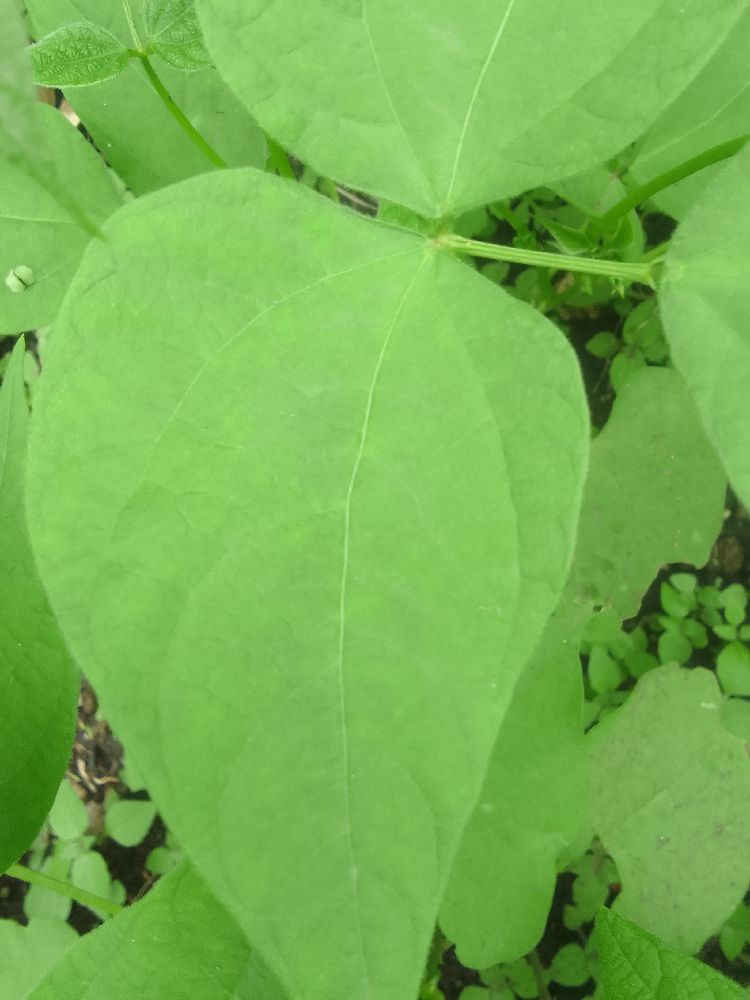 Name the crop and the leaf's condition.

common bean, healthy
